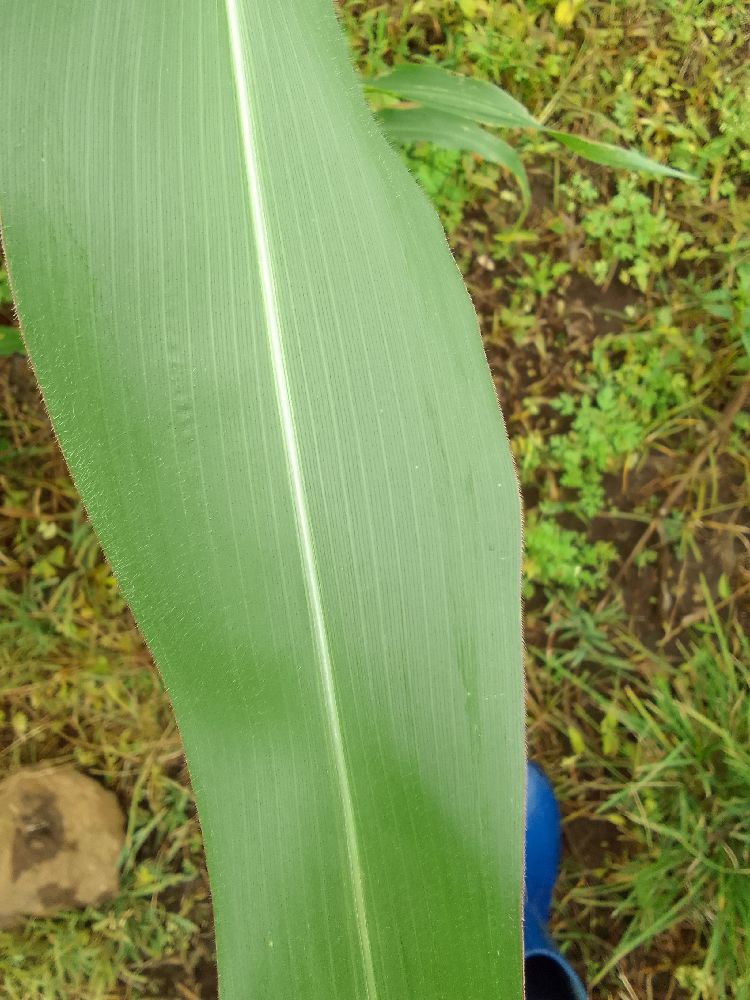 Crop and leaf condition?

maize, healthy
